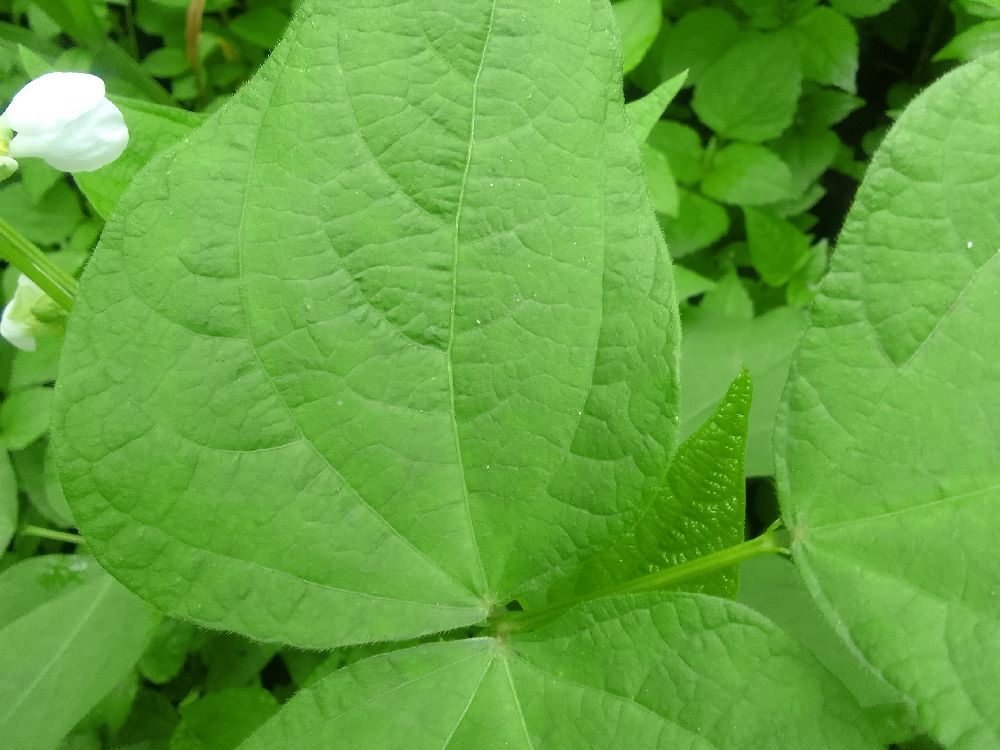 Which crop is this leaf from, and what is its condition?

common bean, healthy
